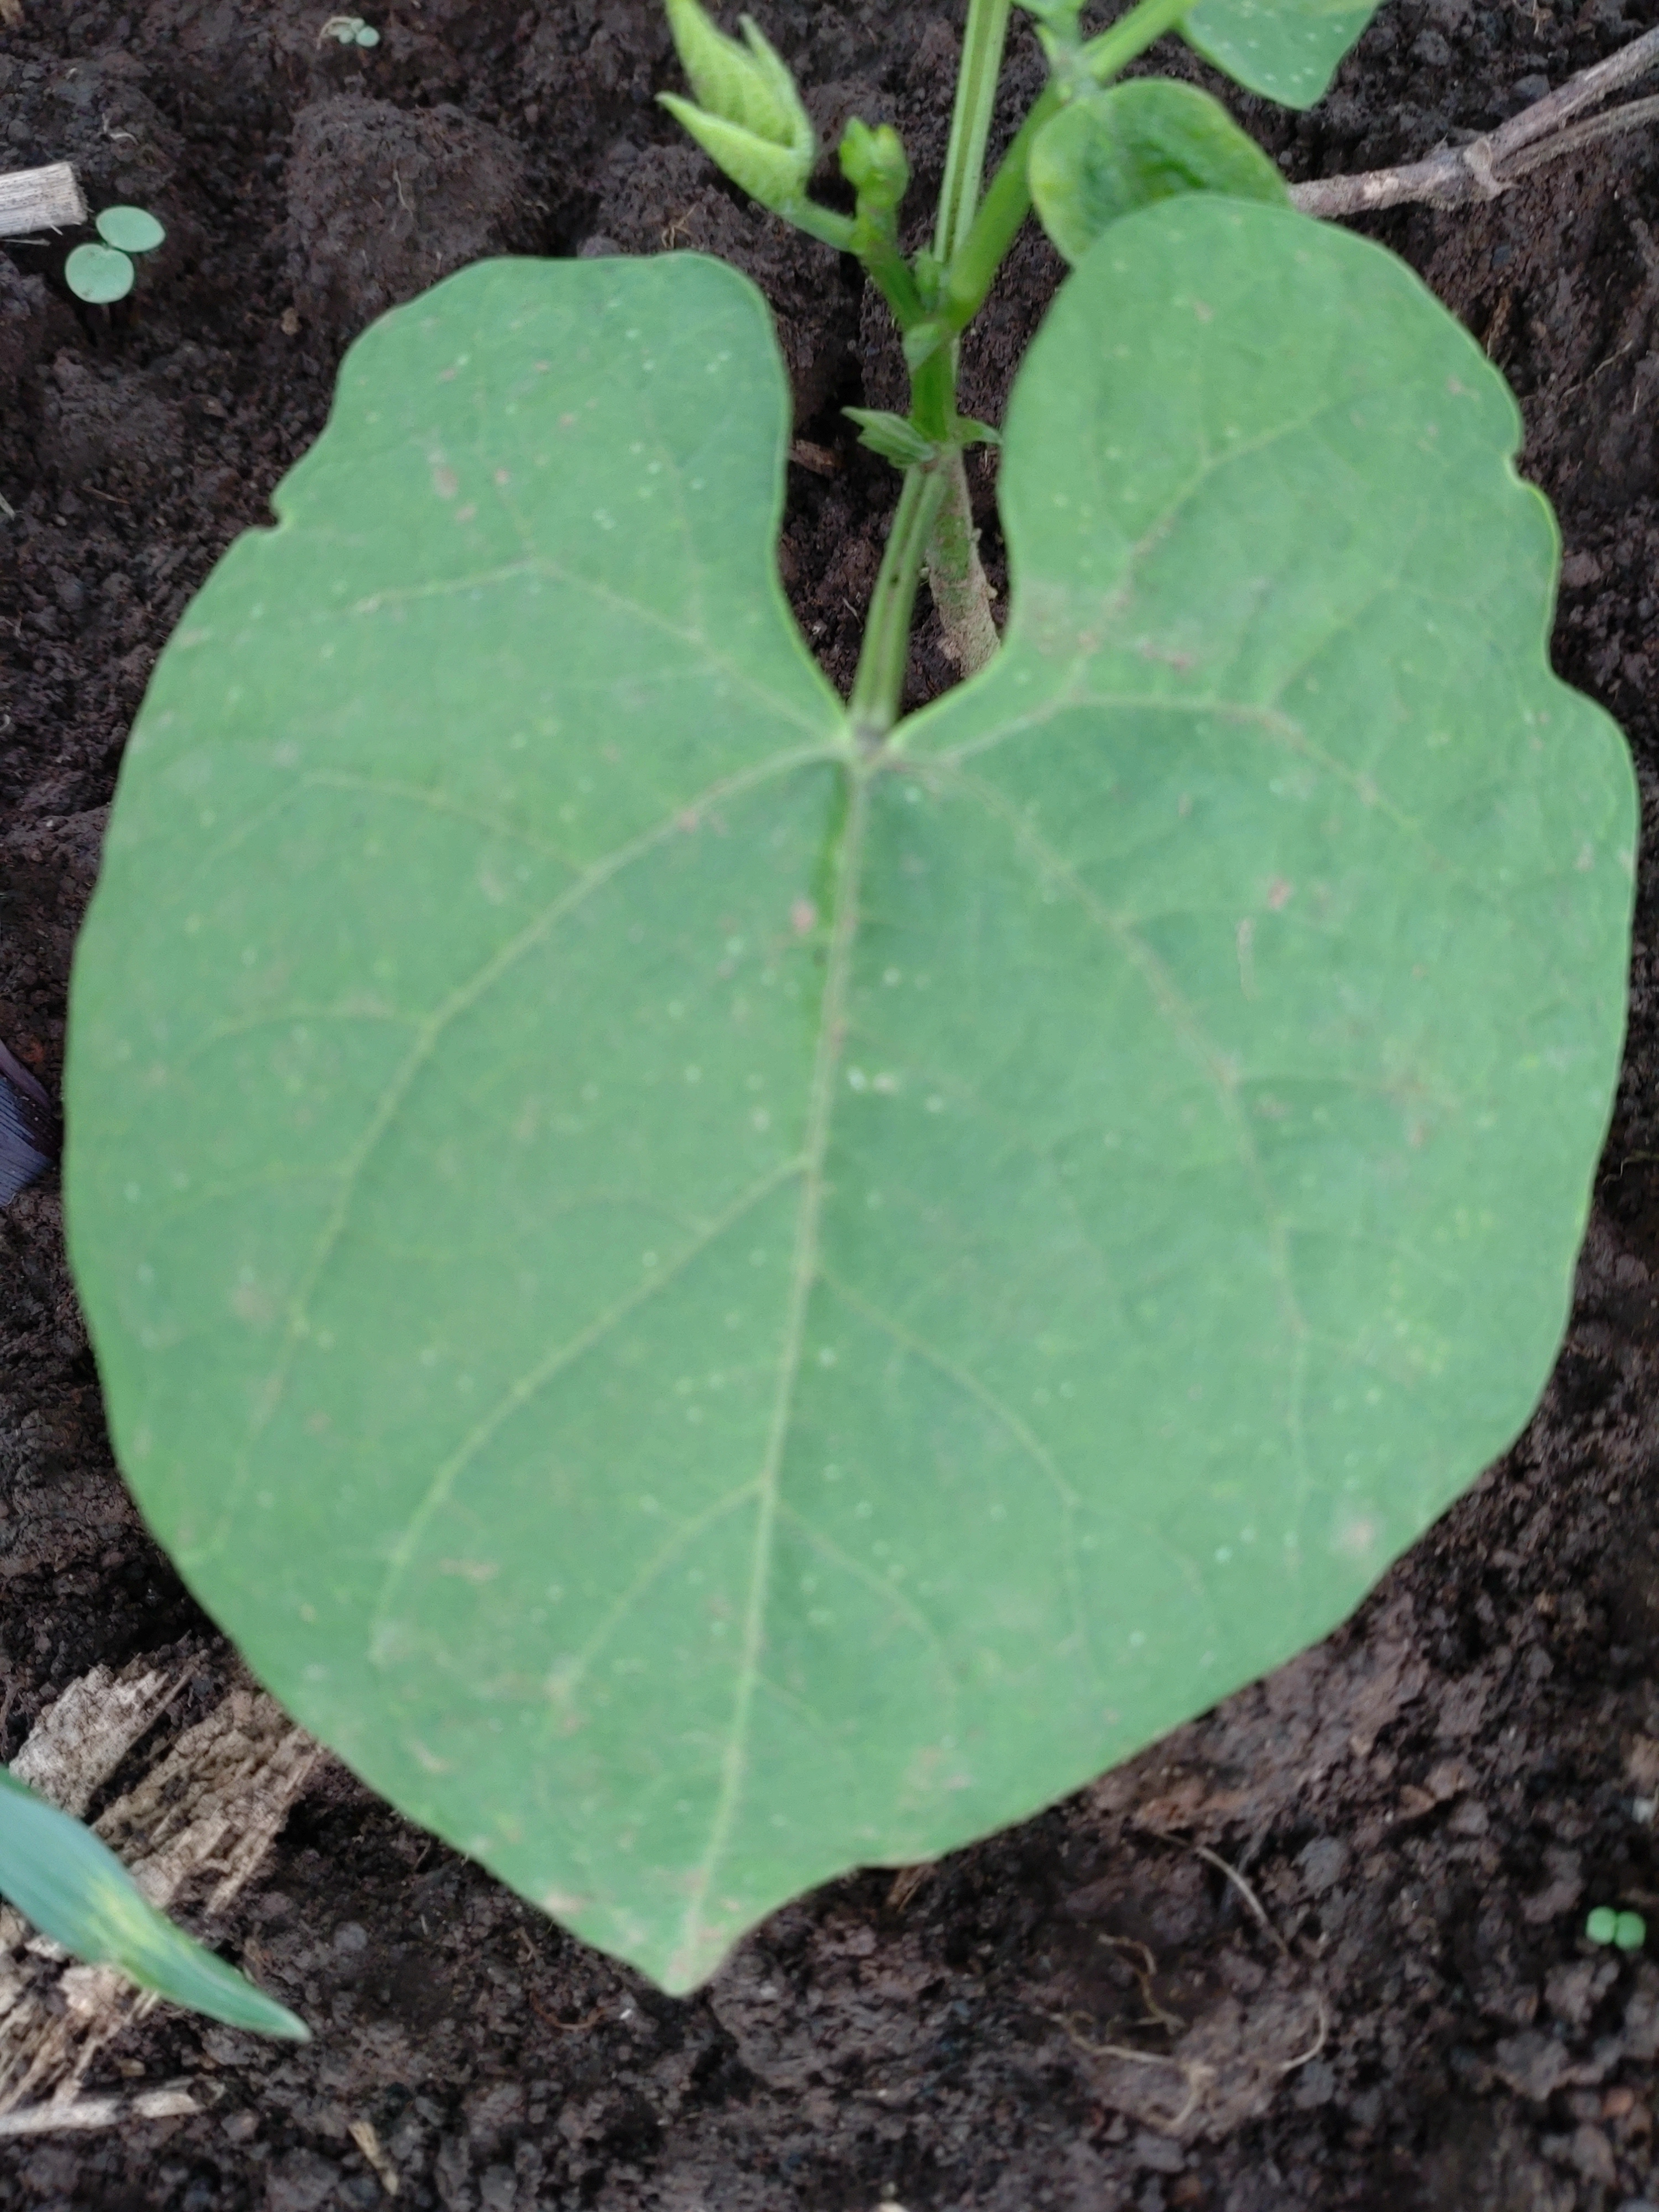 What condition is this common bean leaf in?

healthy
